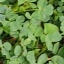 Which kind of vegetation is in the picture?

unstructured weed
